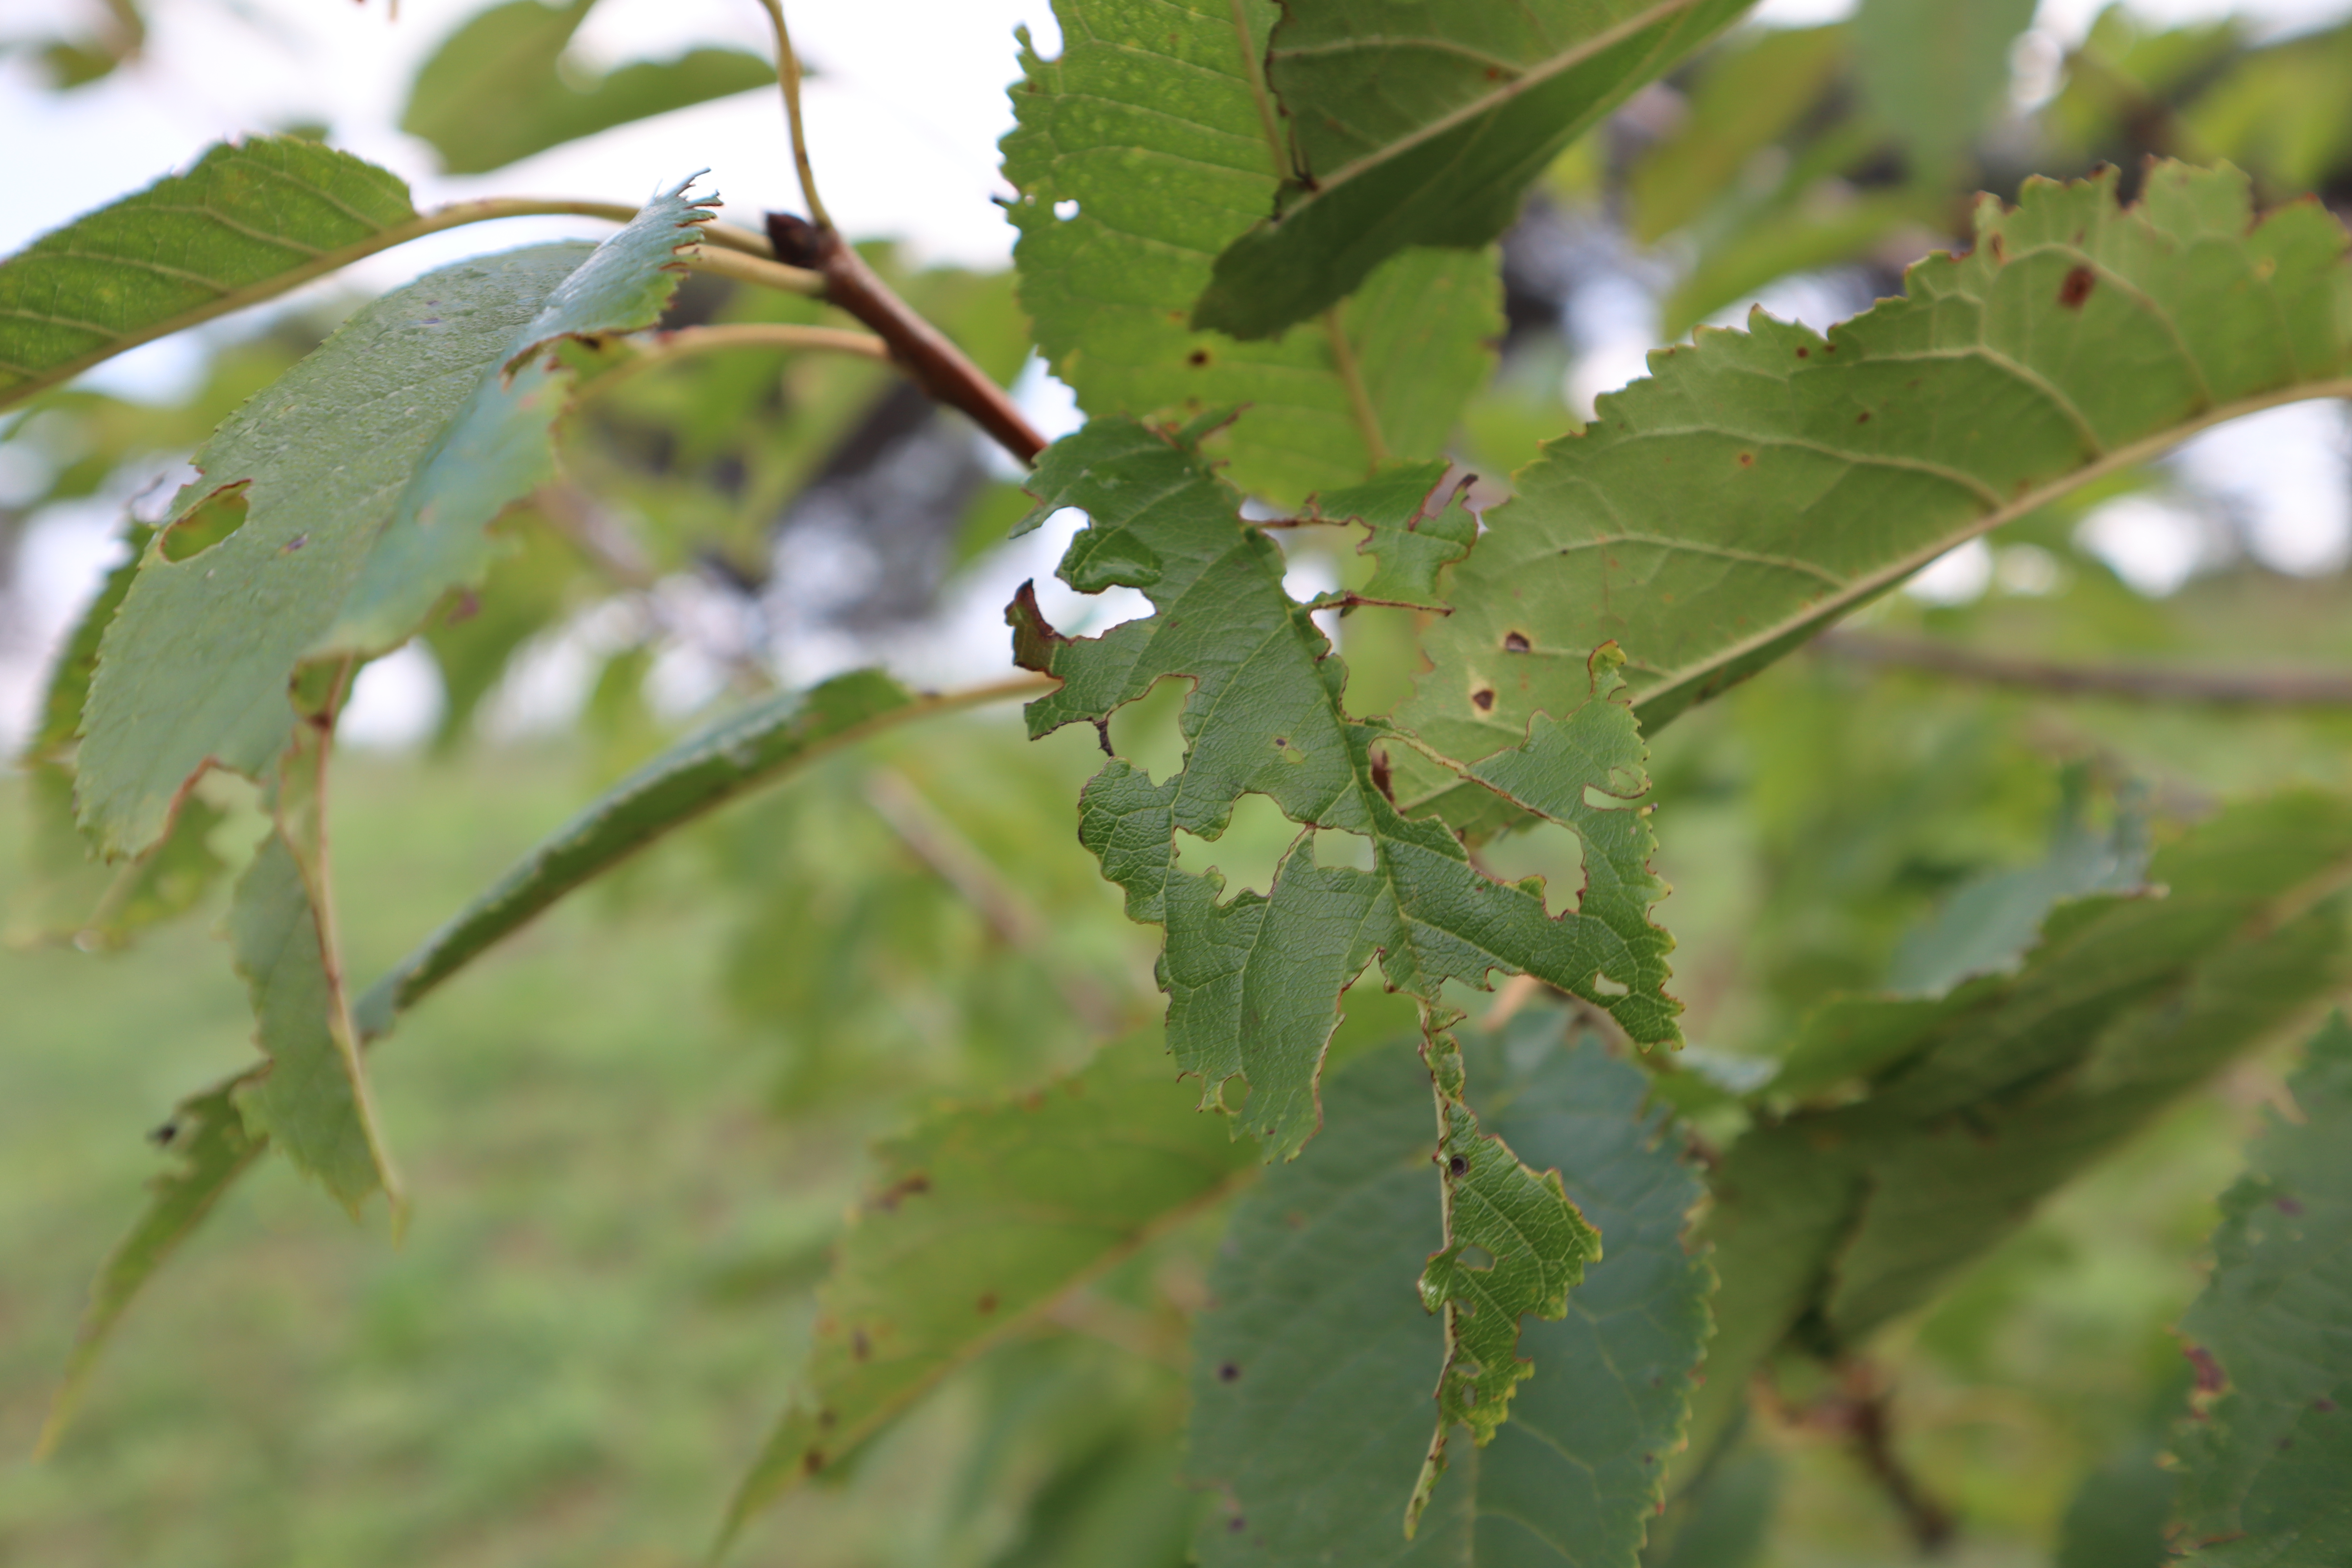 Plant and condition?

cherry, leaf spot
